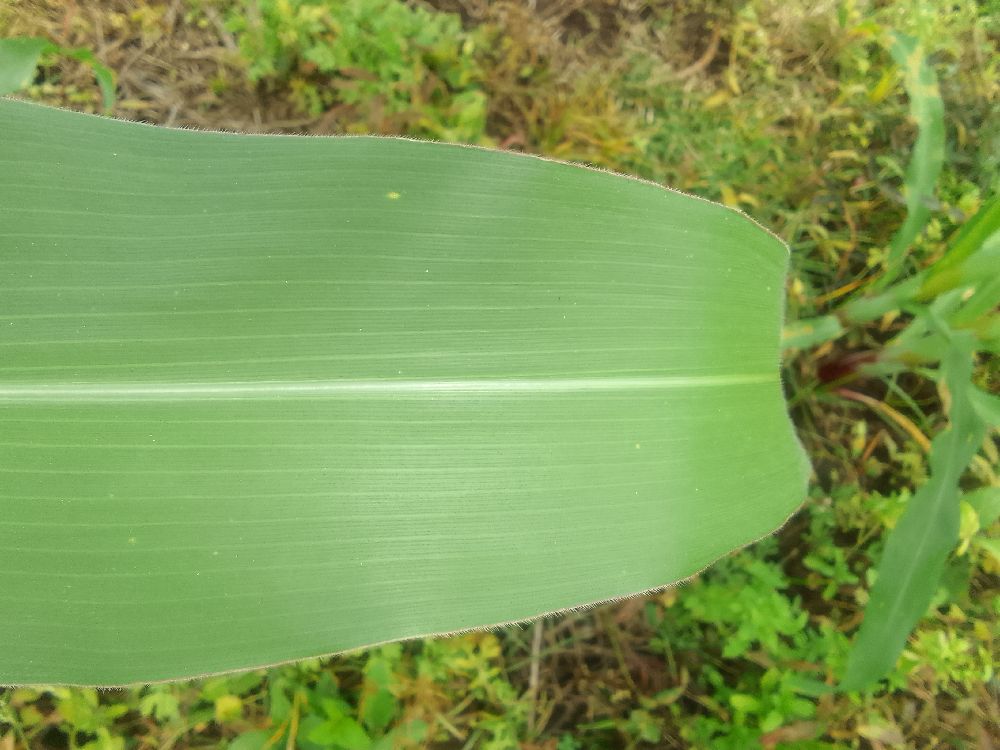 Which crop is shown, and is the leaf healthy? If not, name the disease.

maize, healthy
